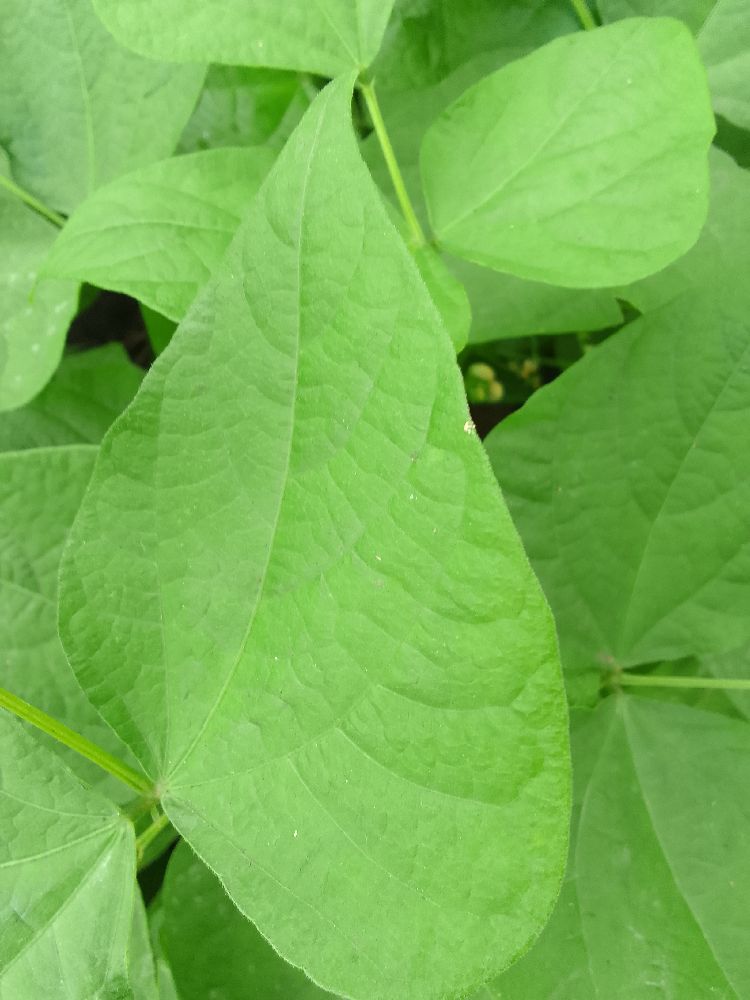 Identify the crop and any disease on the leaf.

common bean, healthy
